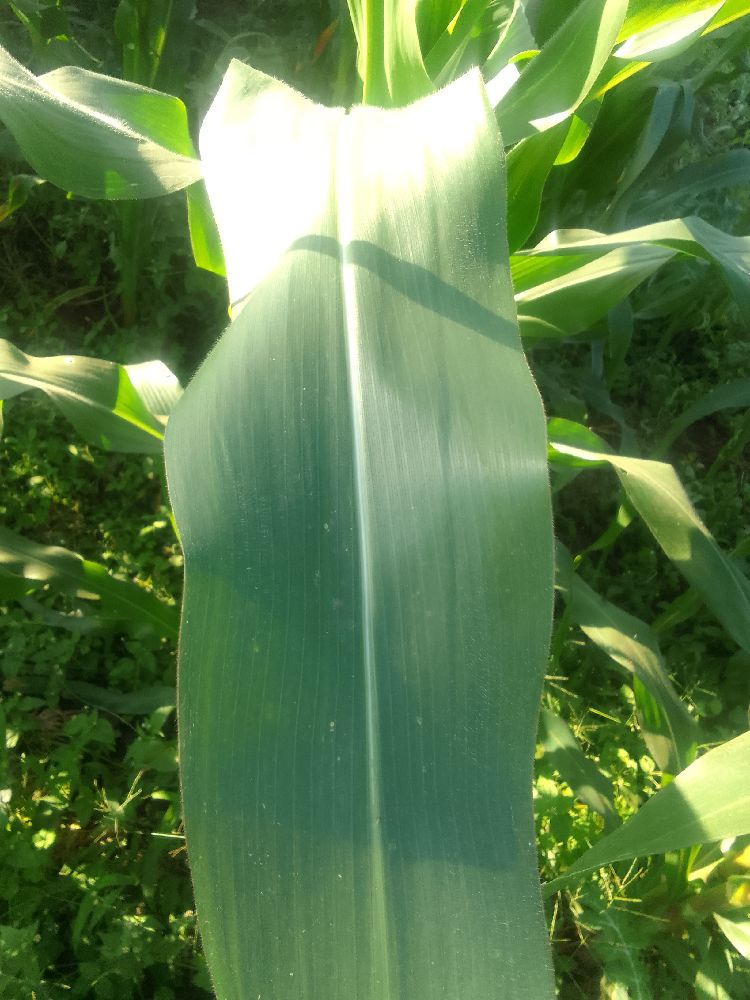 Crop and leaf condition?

maize, healthy
